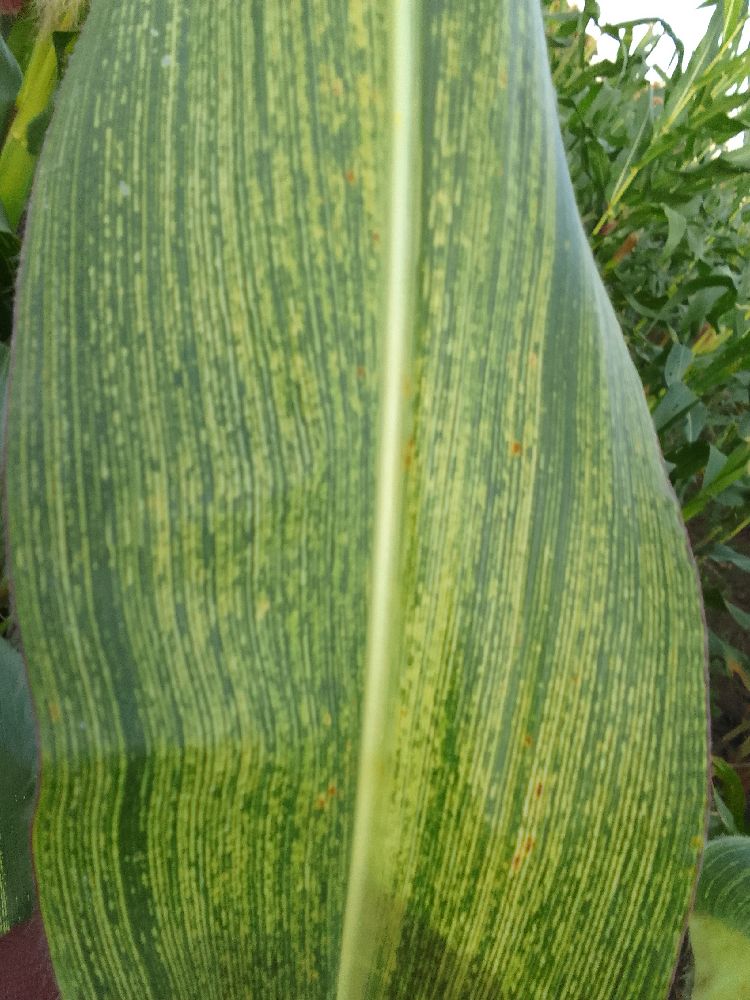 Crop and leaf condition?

maize, maize streak virus
